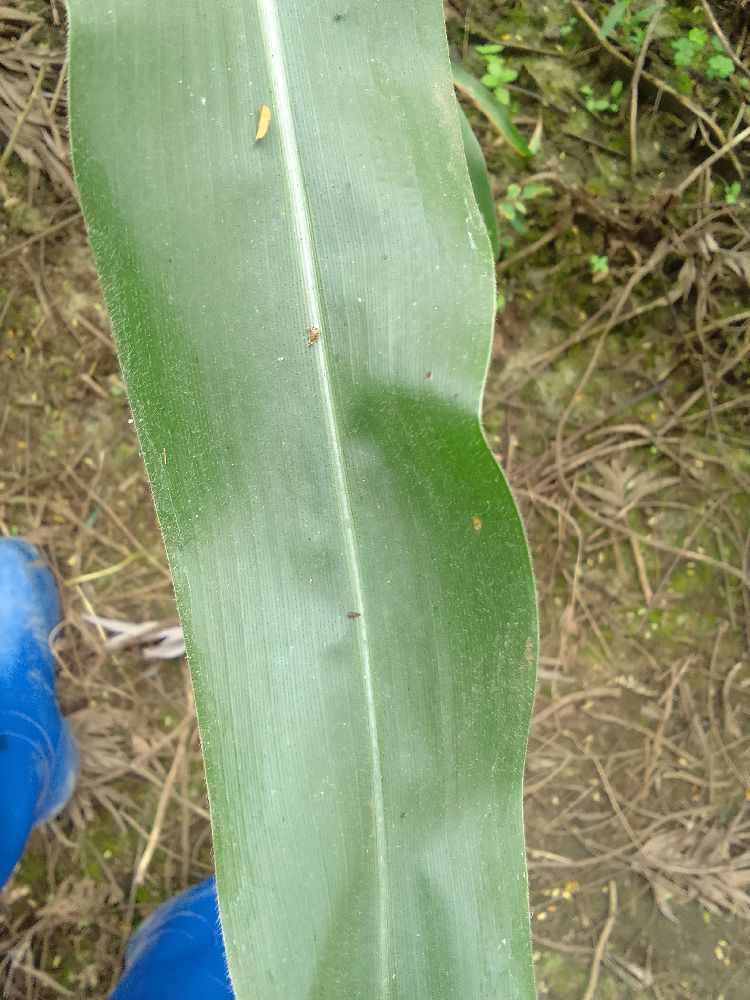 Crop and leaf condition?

maize, healthy
